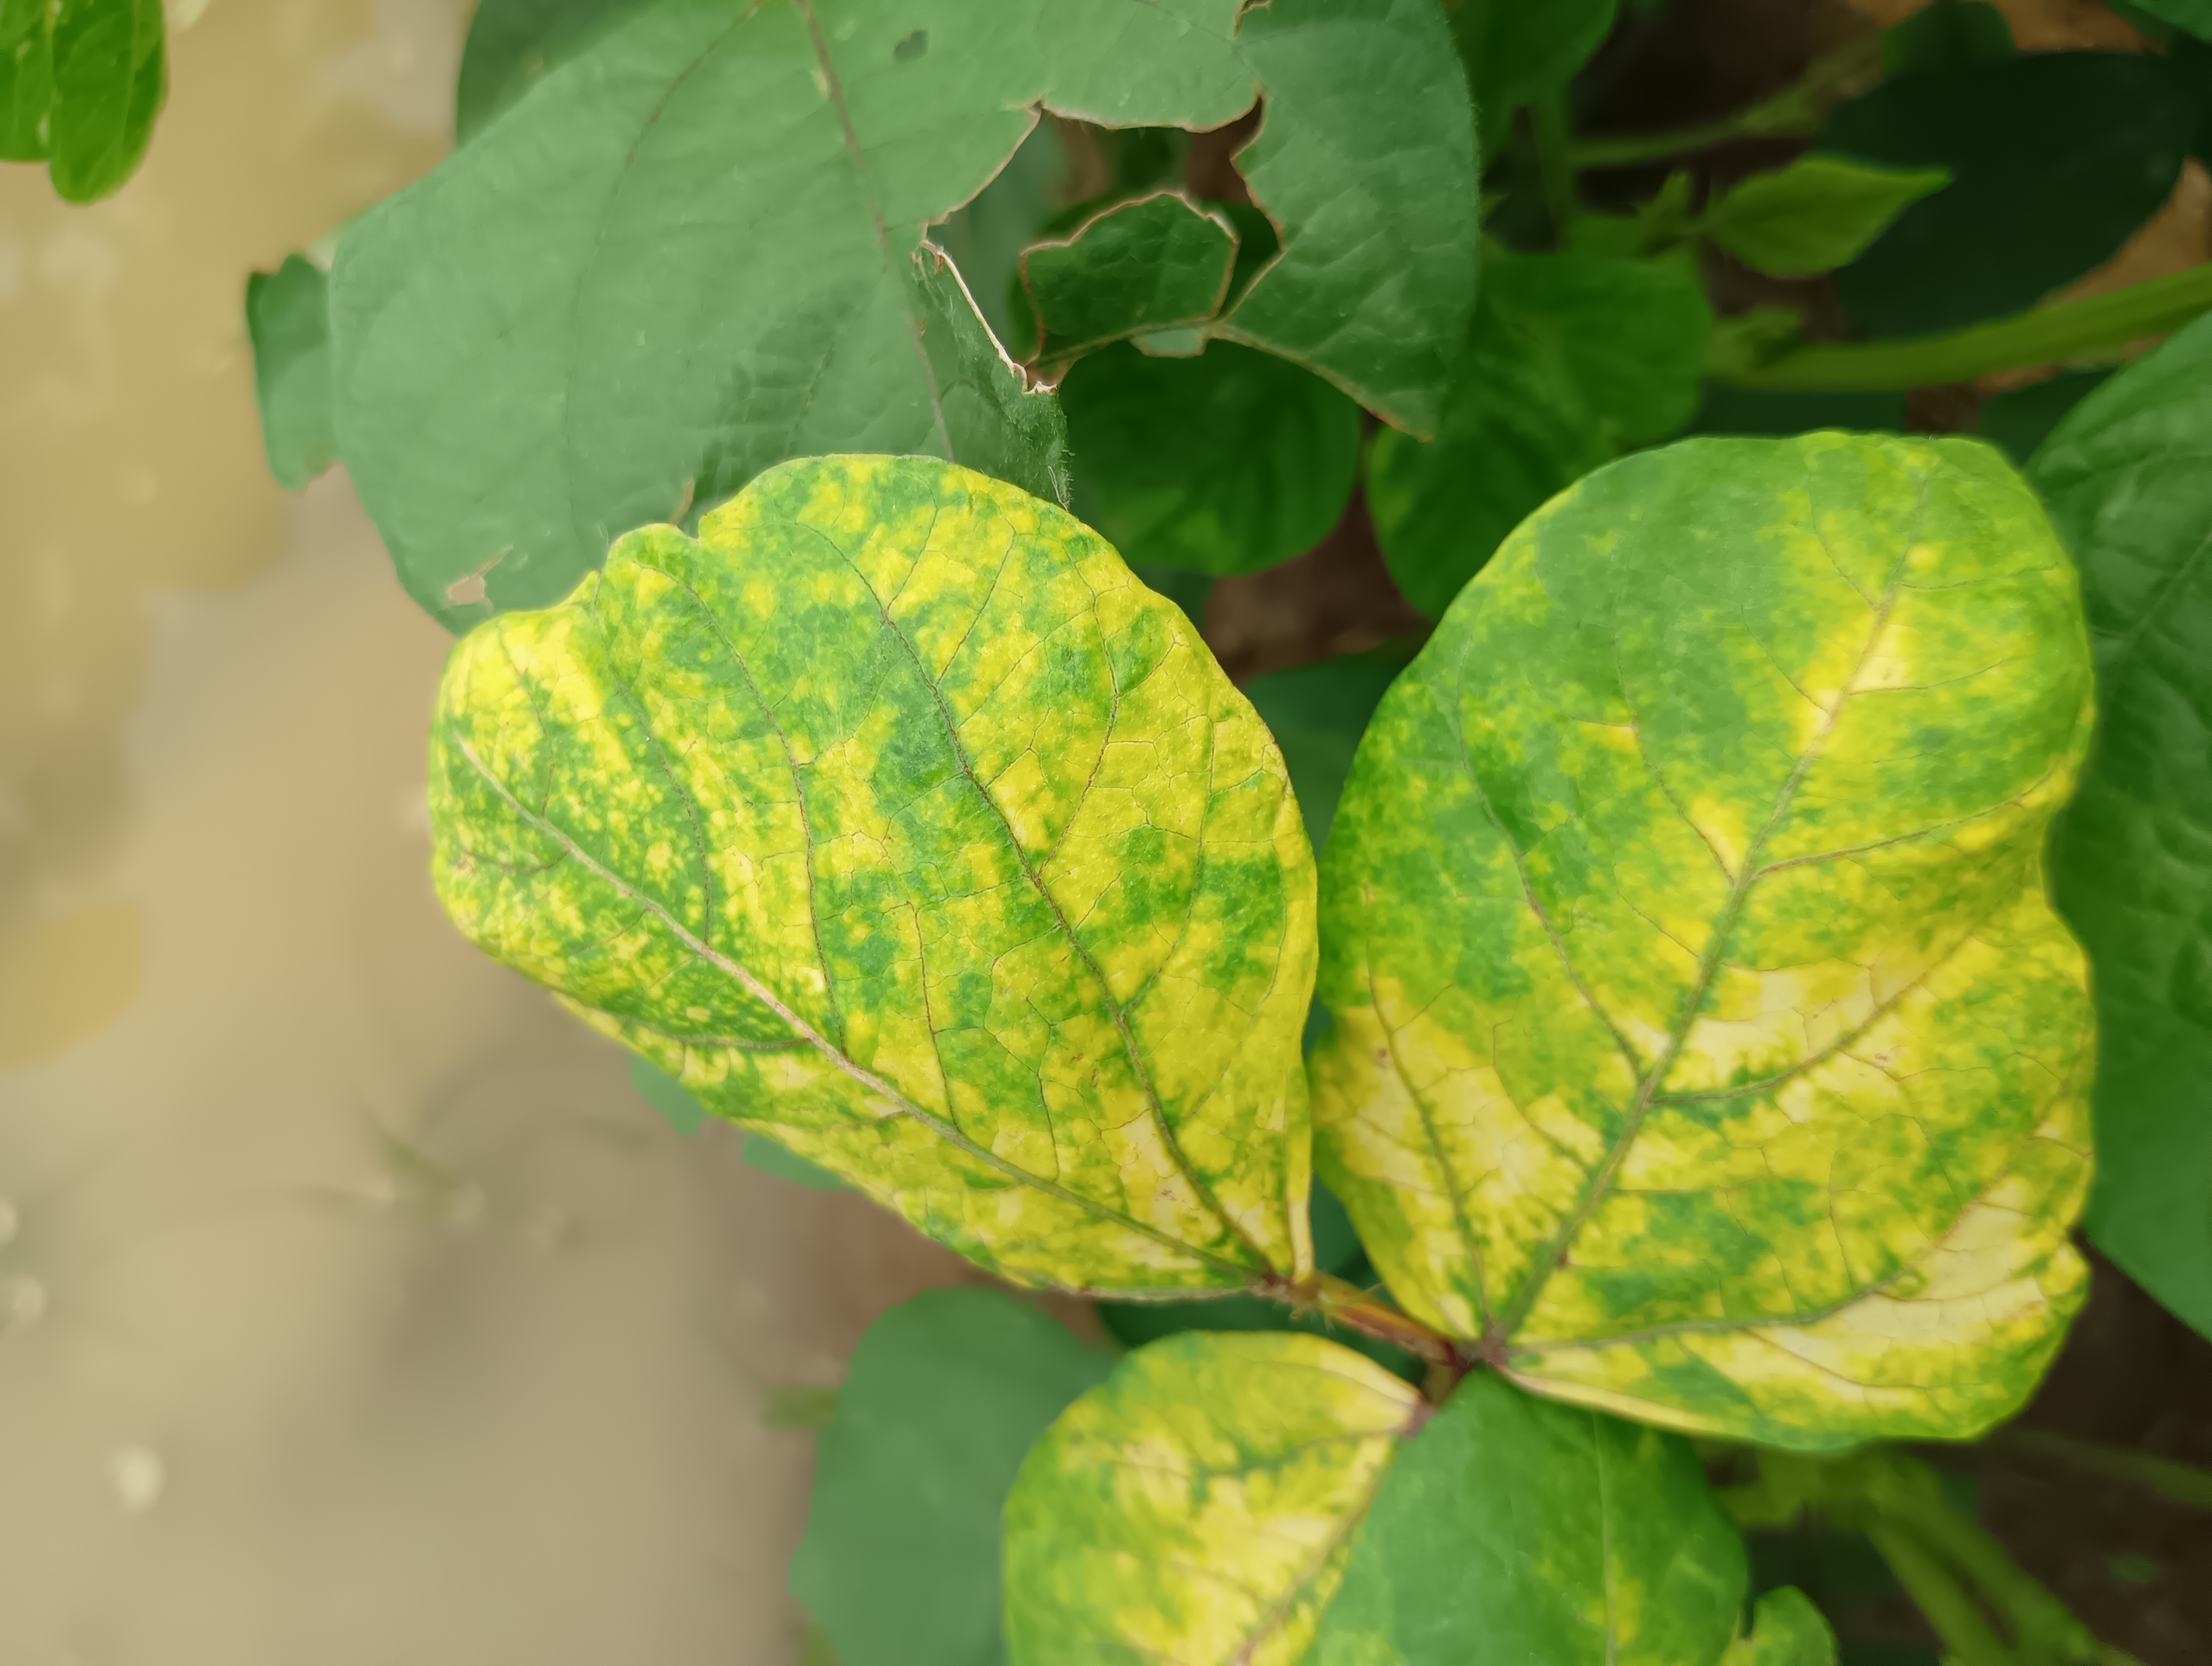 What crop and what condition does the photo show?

mungbean, yellow mosaic
